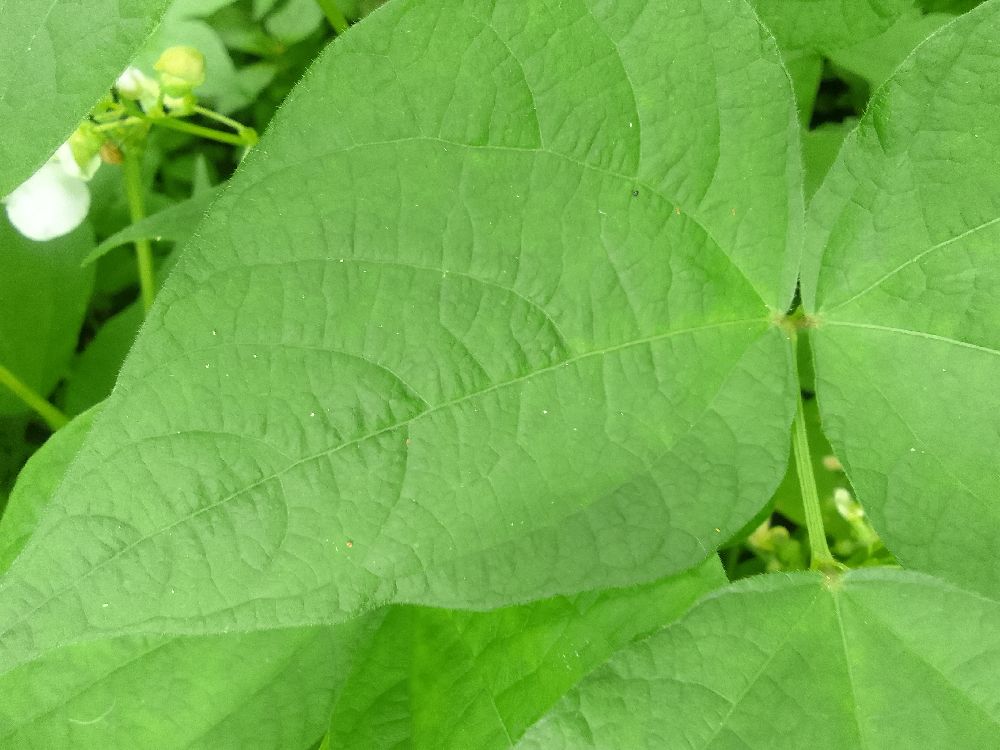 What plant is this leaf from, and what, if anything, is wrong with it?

common bean, healthy
